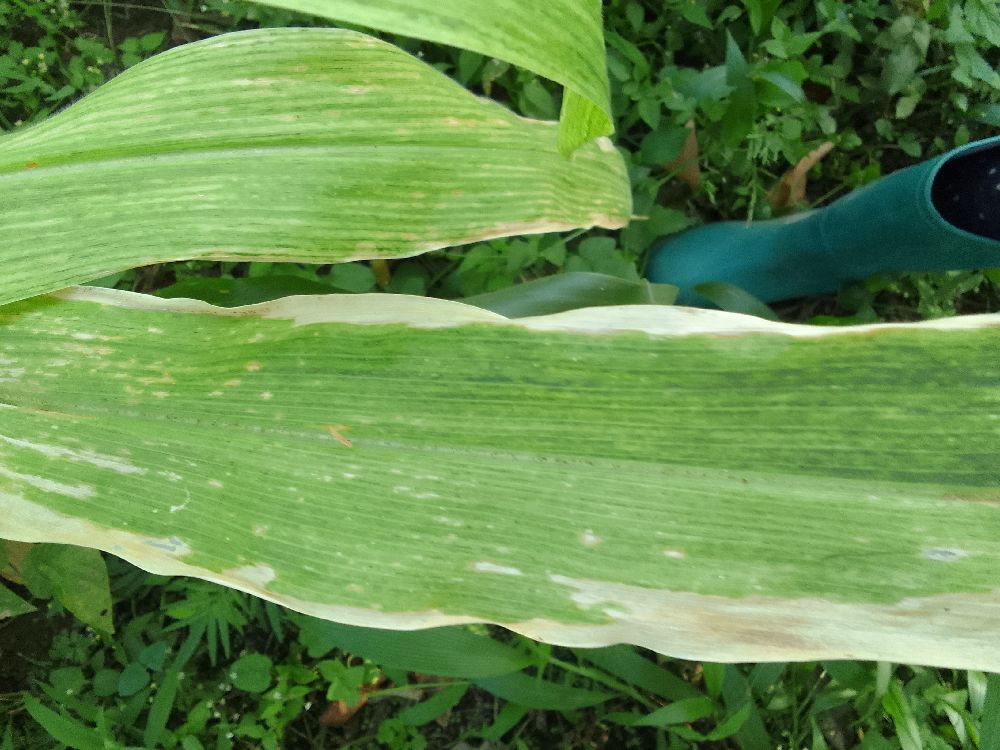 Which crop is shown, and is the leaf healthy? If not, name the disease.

maize, maize lethal necrosis
